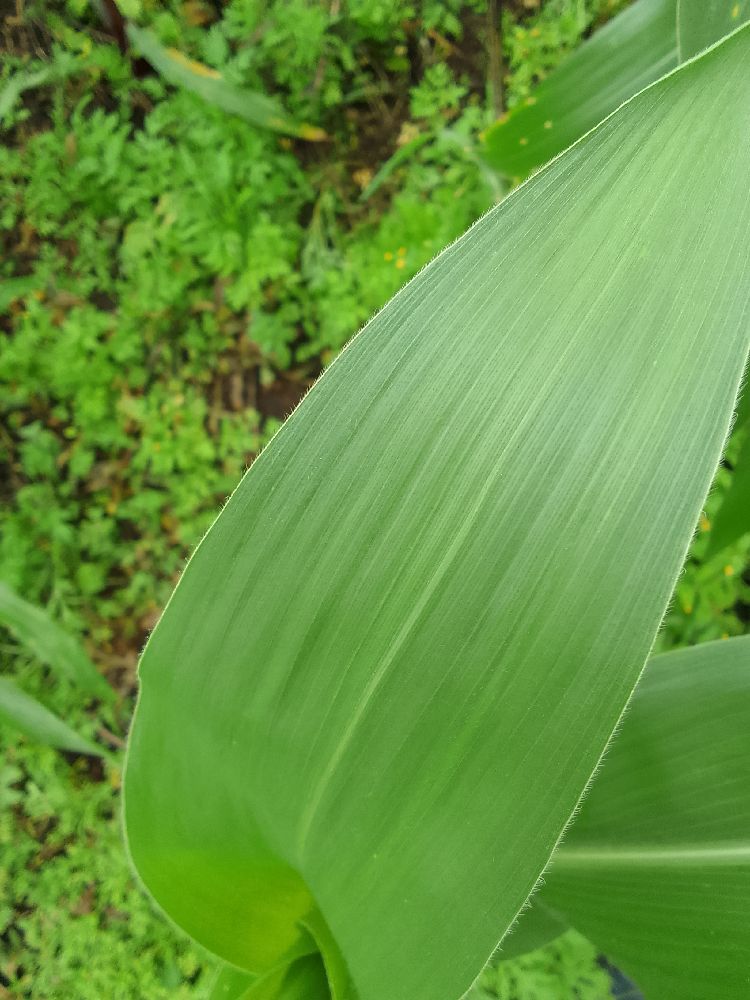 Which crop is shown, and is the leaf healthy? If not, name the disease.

maize, healthy
